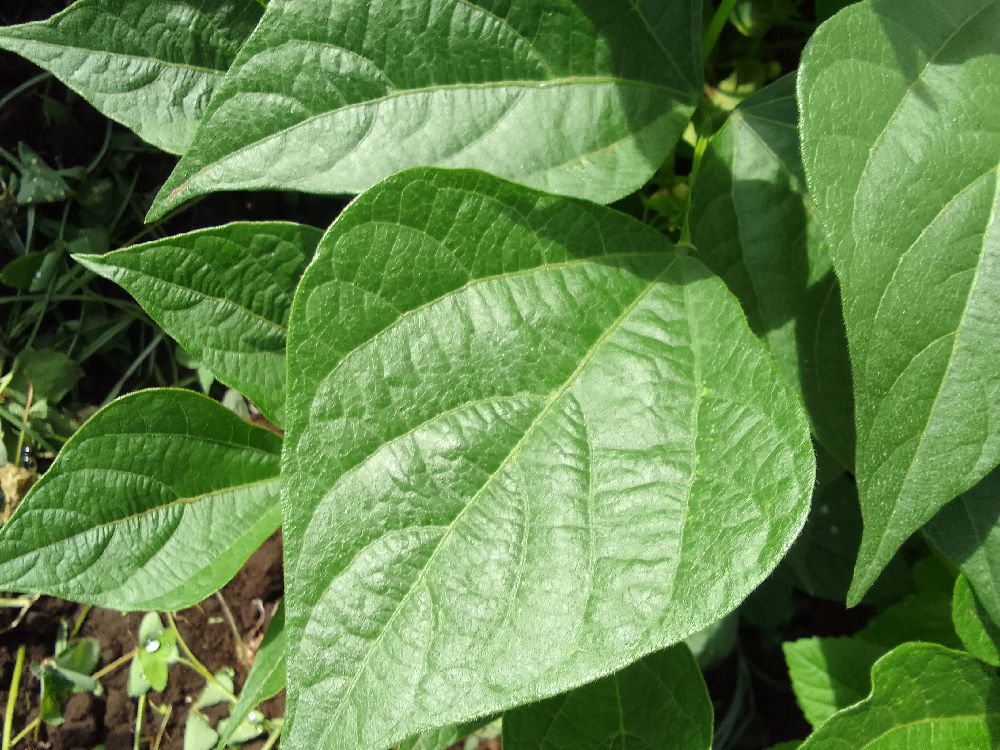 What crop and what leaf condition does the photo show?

common bean, healthy
